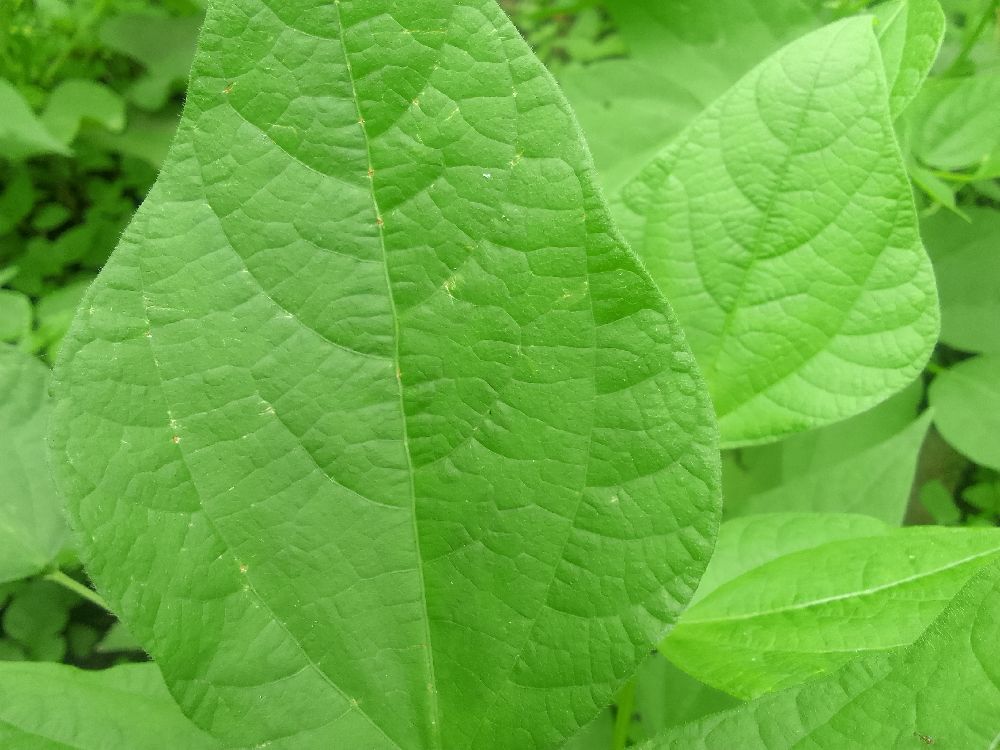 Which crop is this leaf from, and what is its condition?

common bean, healthy
